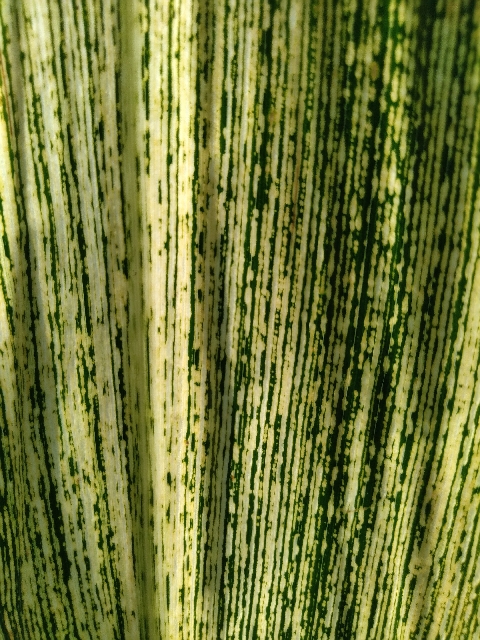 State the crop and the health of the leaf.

maize, maize streak virus
